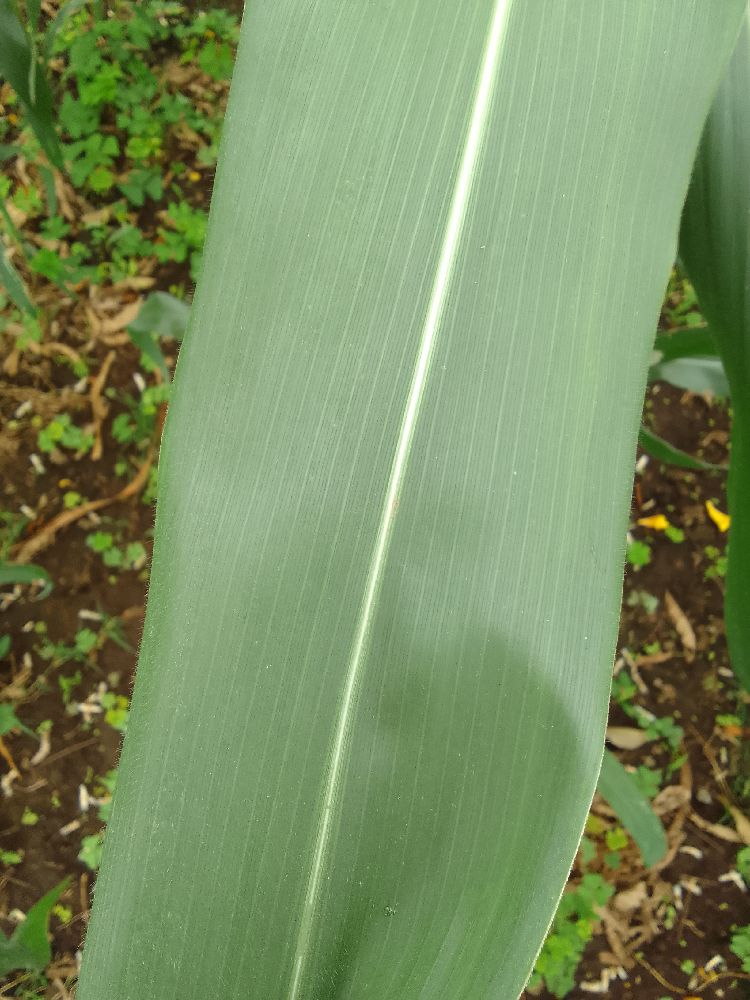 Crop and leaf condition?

maize, healthy
